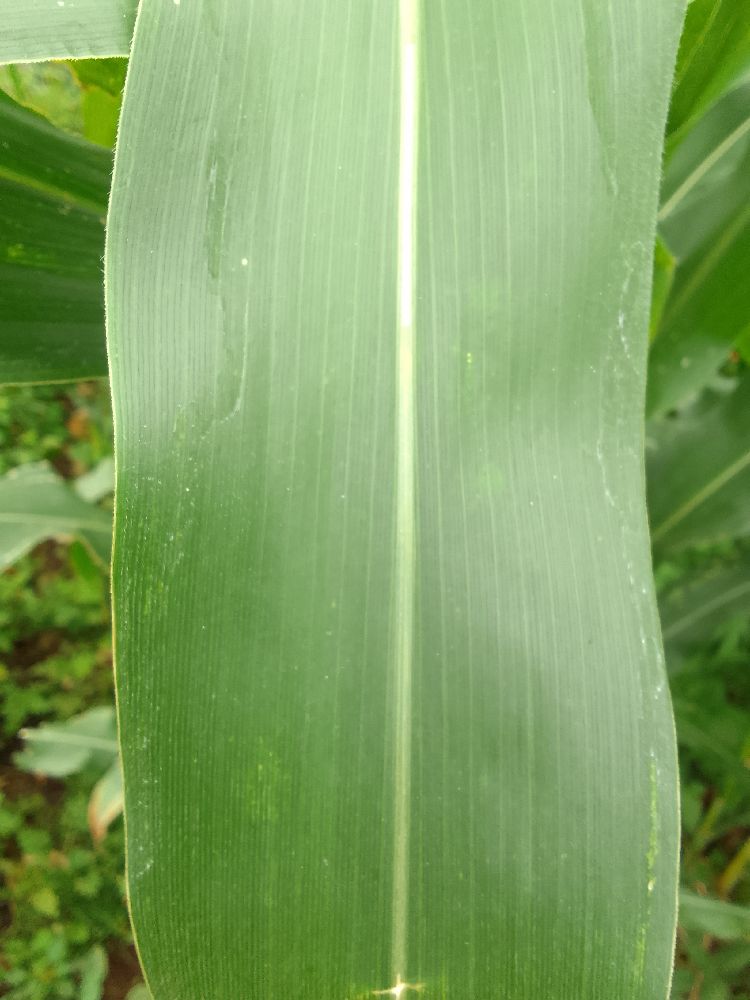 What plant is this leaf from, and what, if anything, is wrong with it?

maize, healthy
